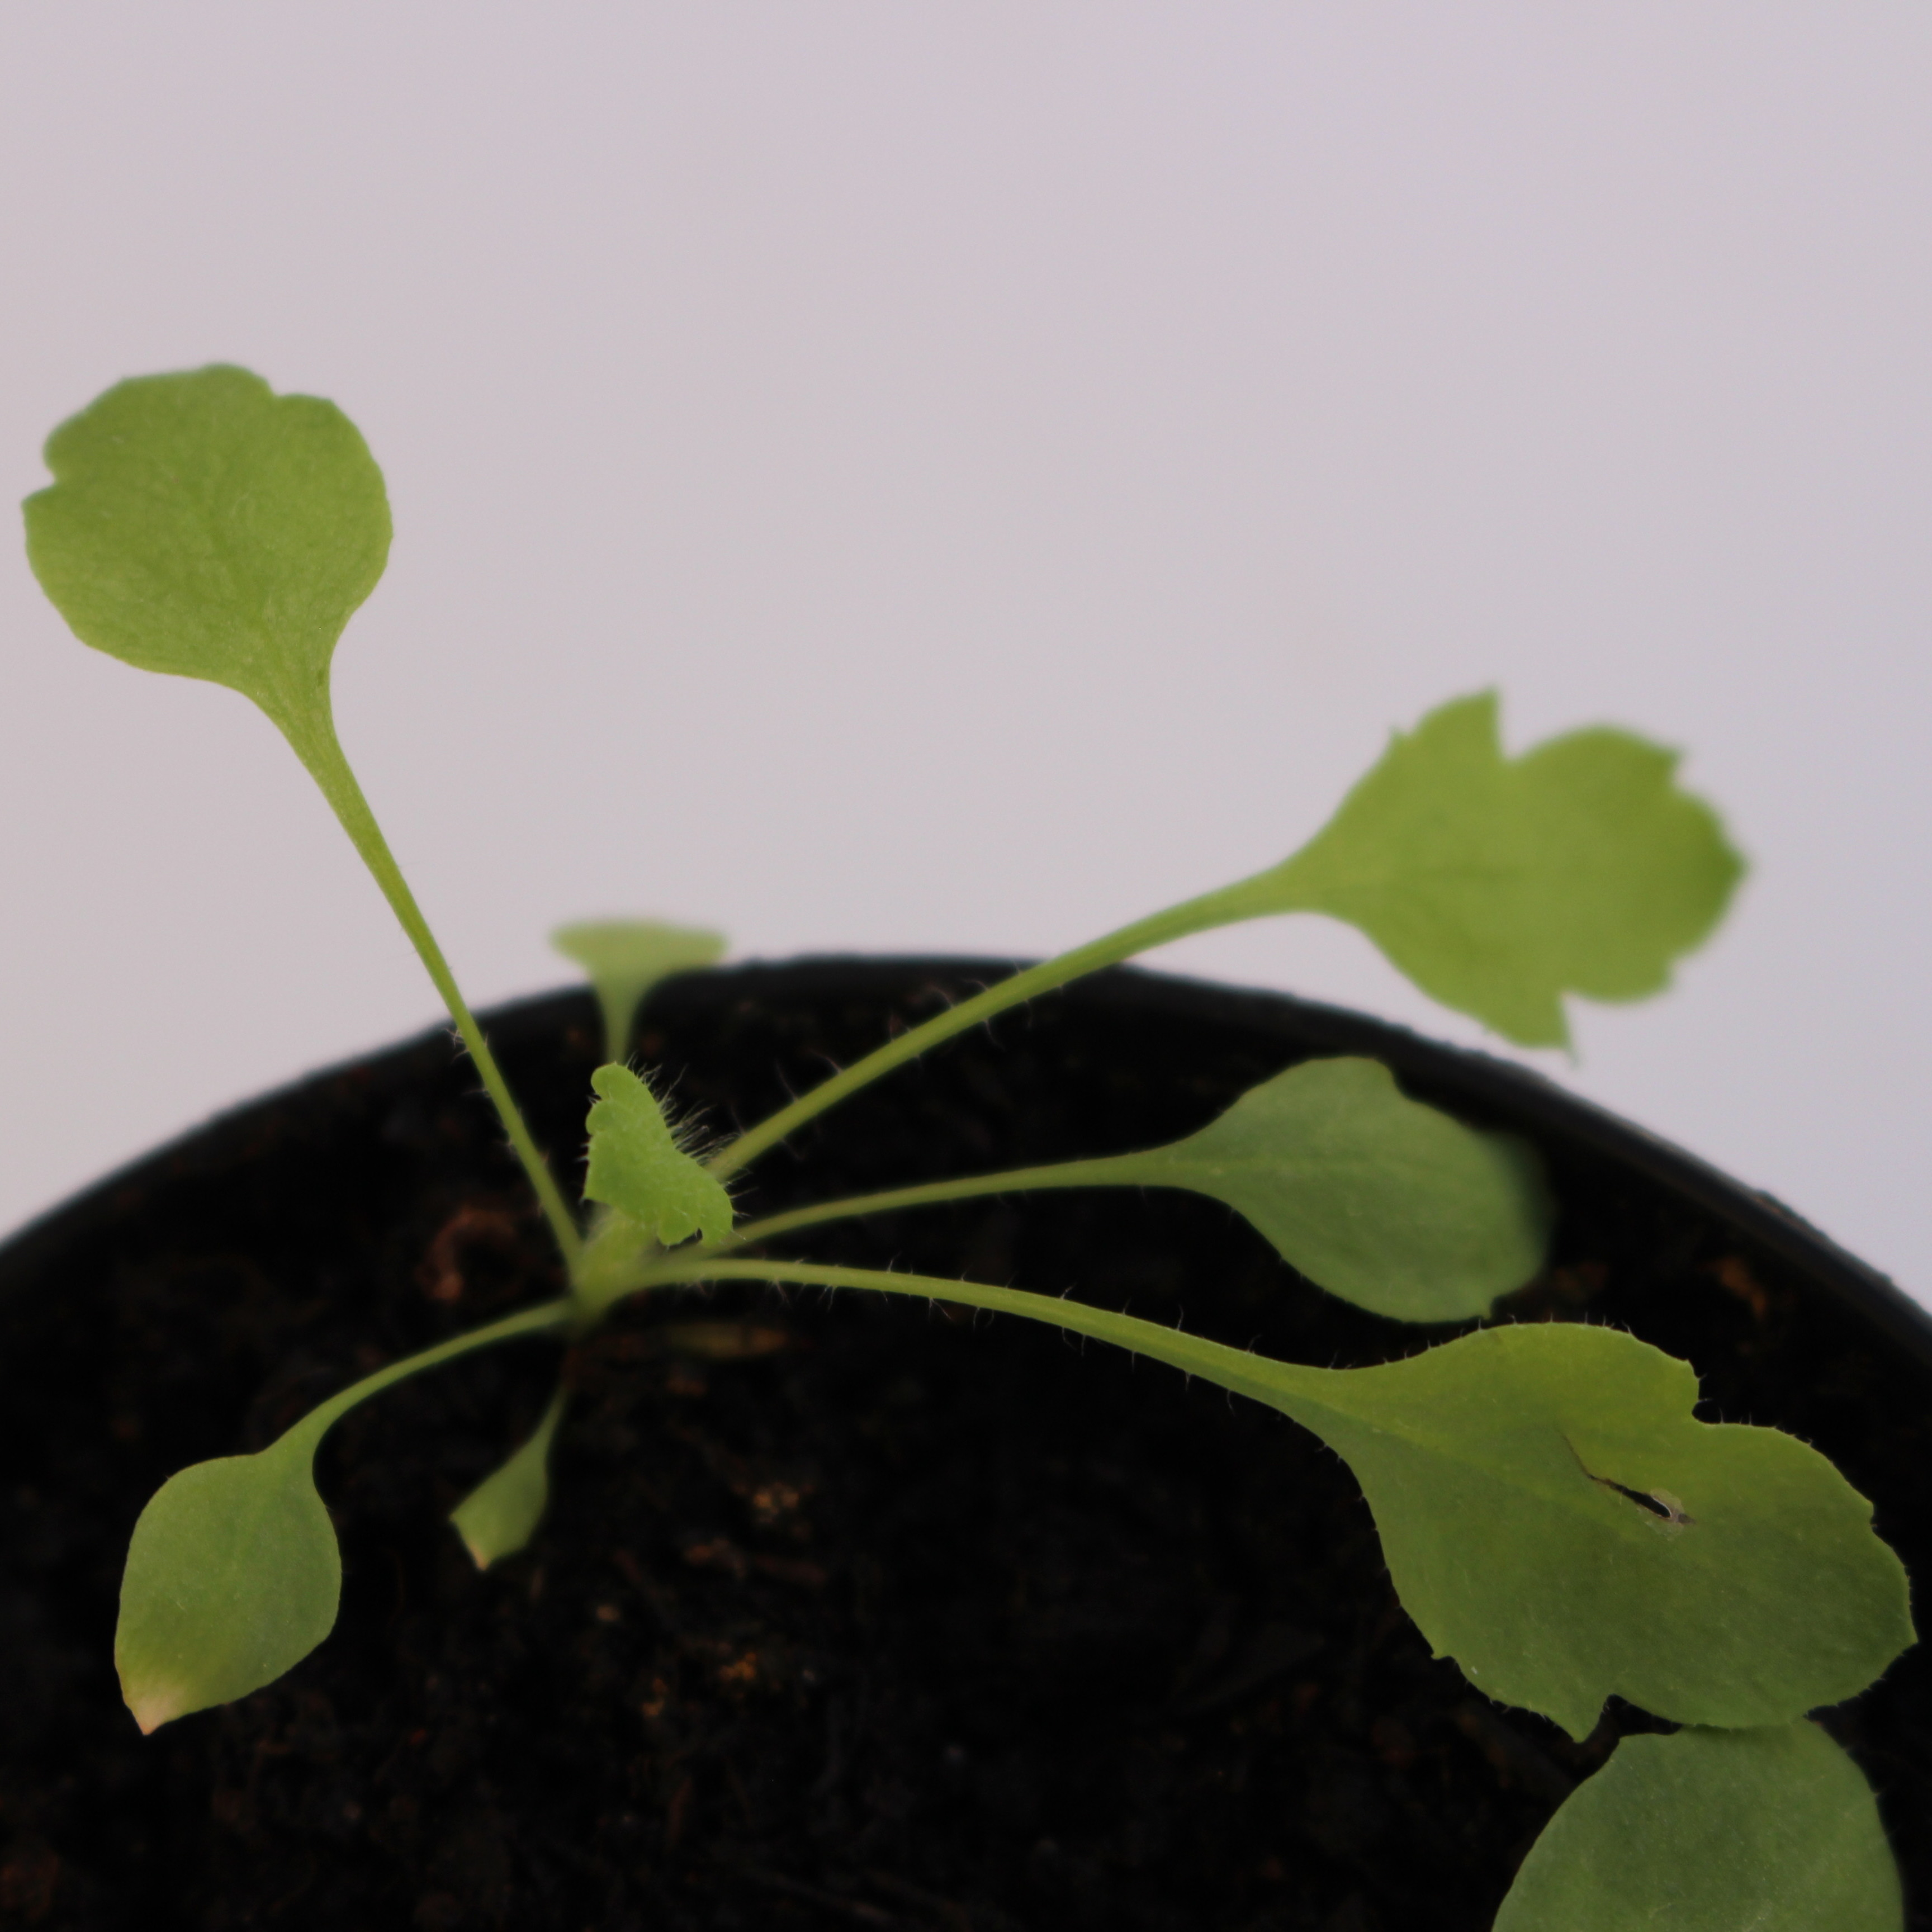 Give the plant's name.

Papaver rhoeas
